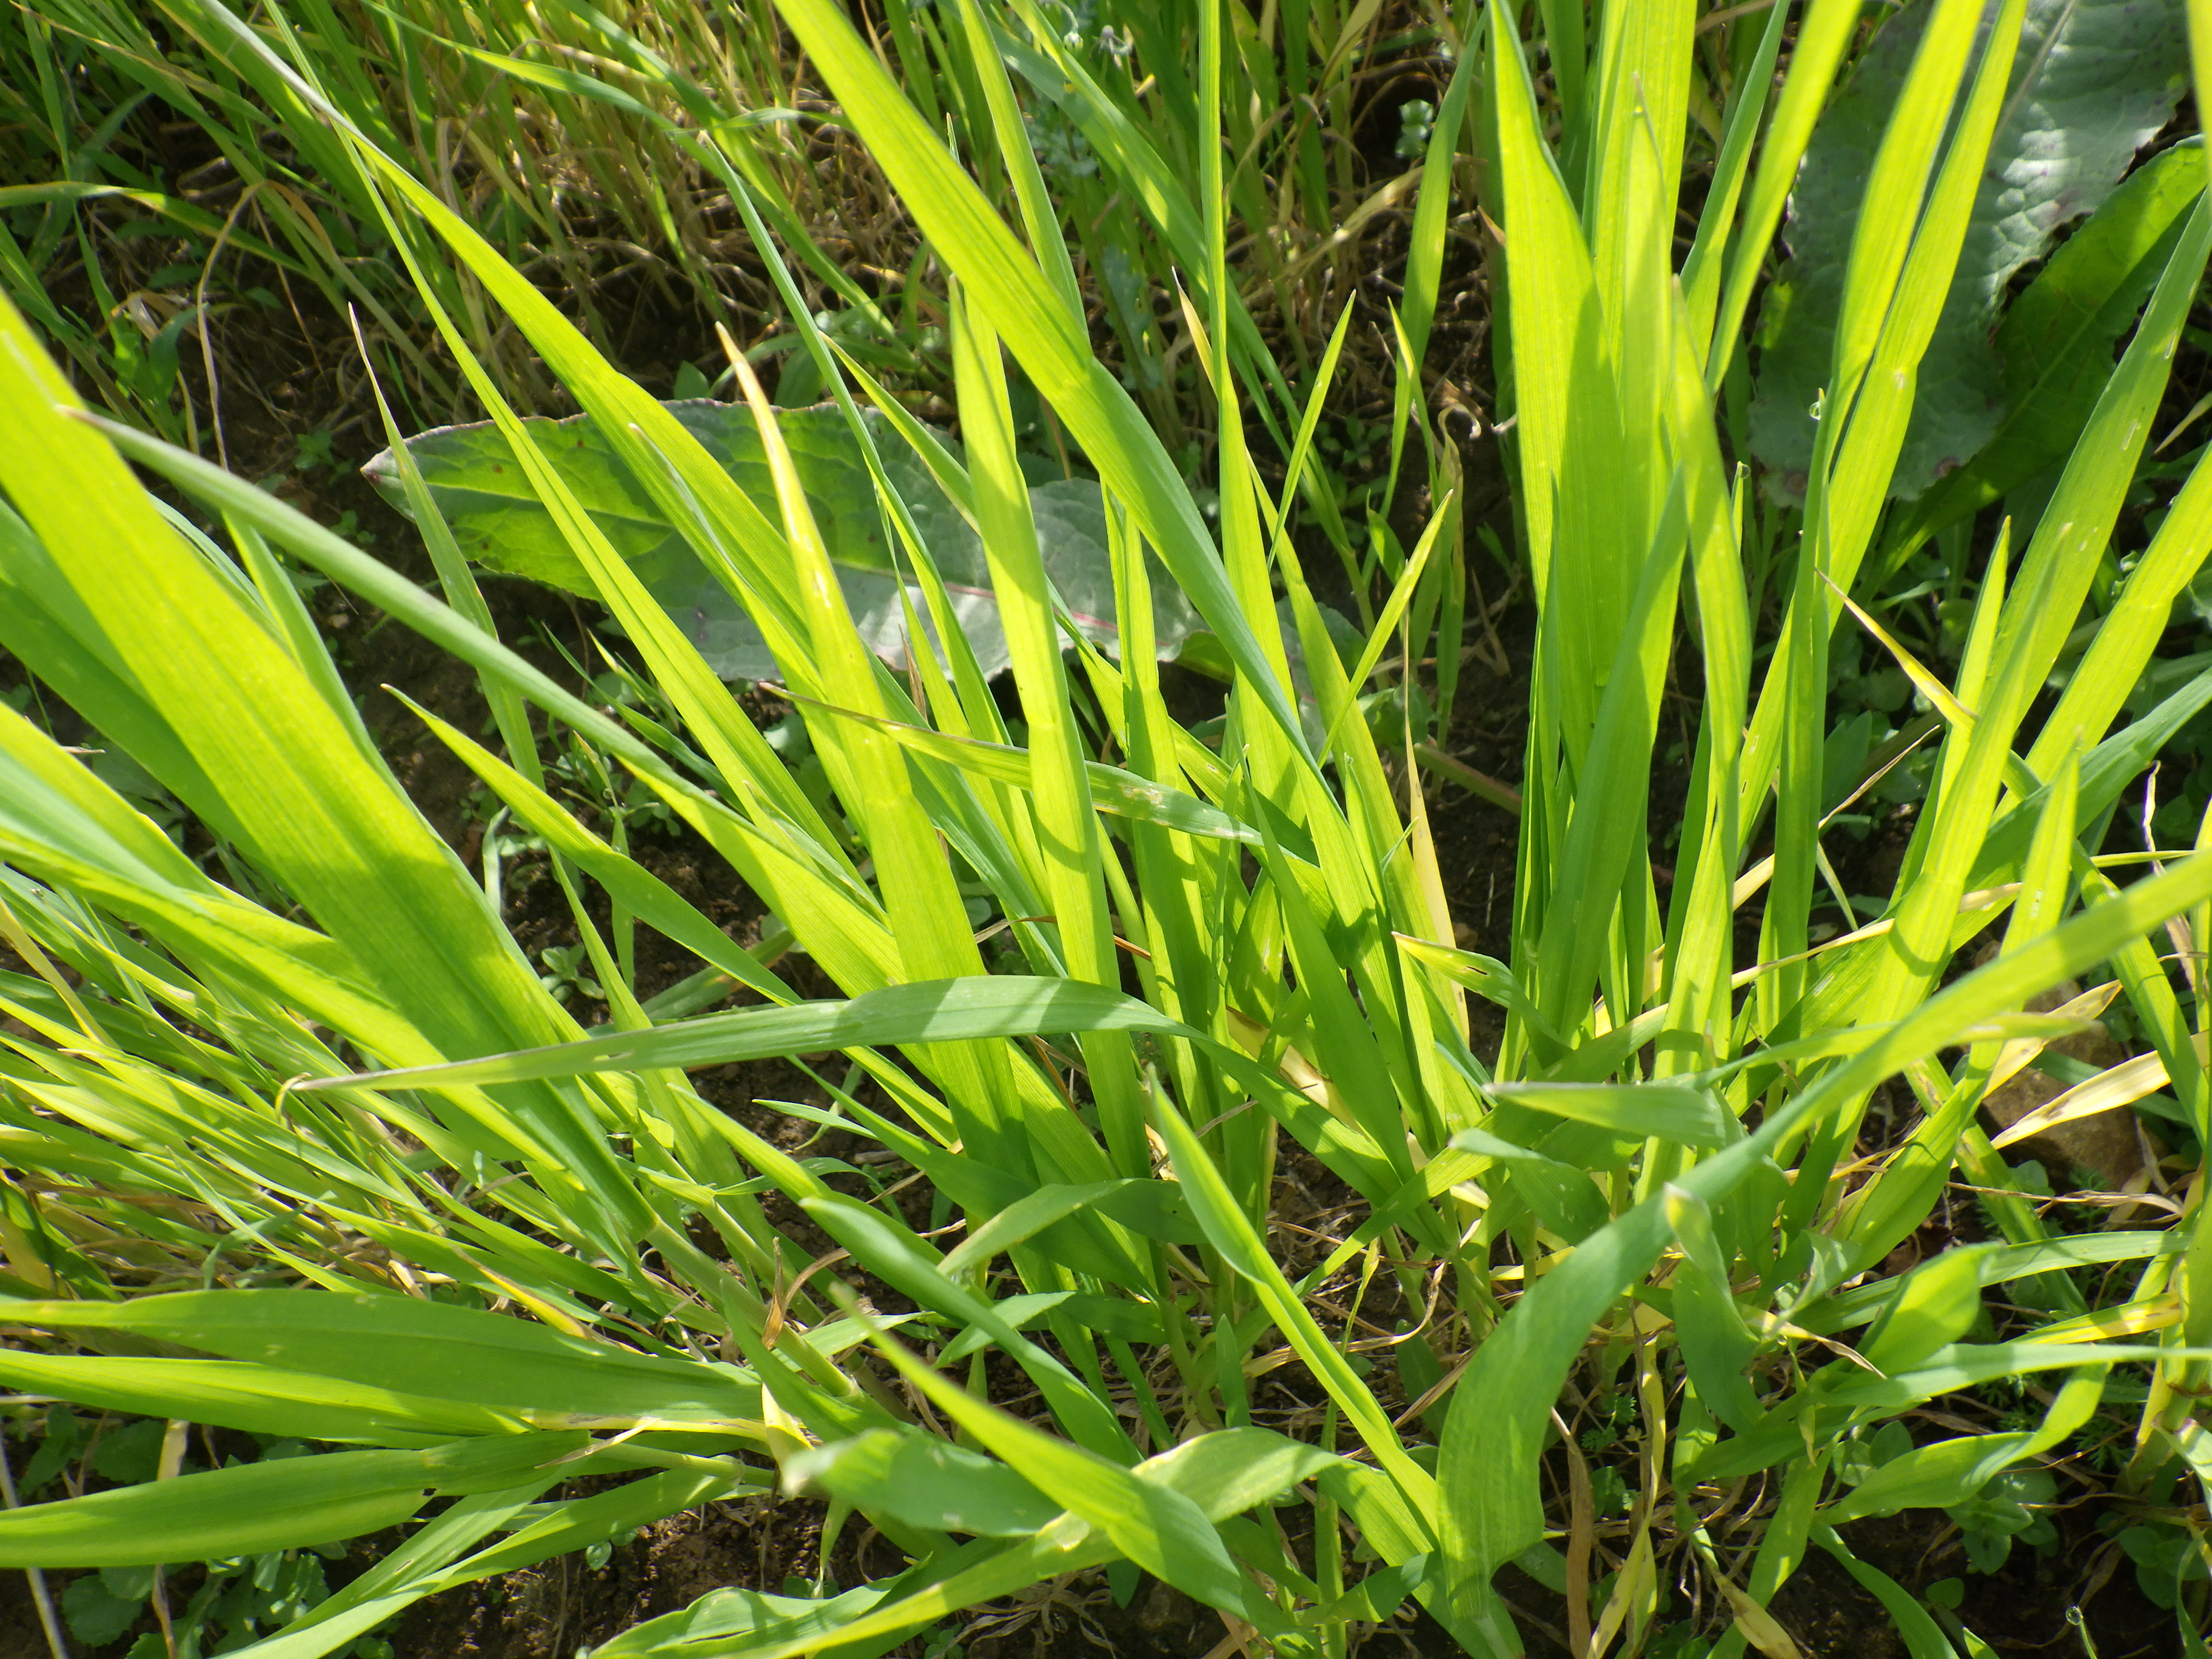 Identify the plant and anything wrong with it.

wheat, septoria
